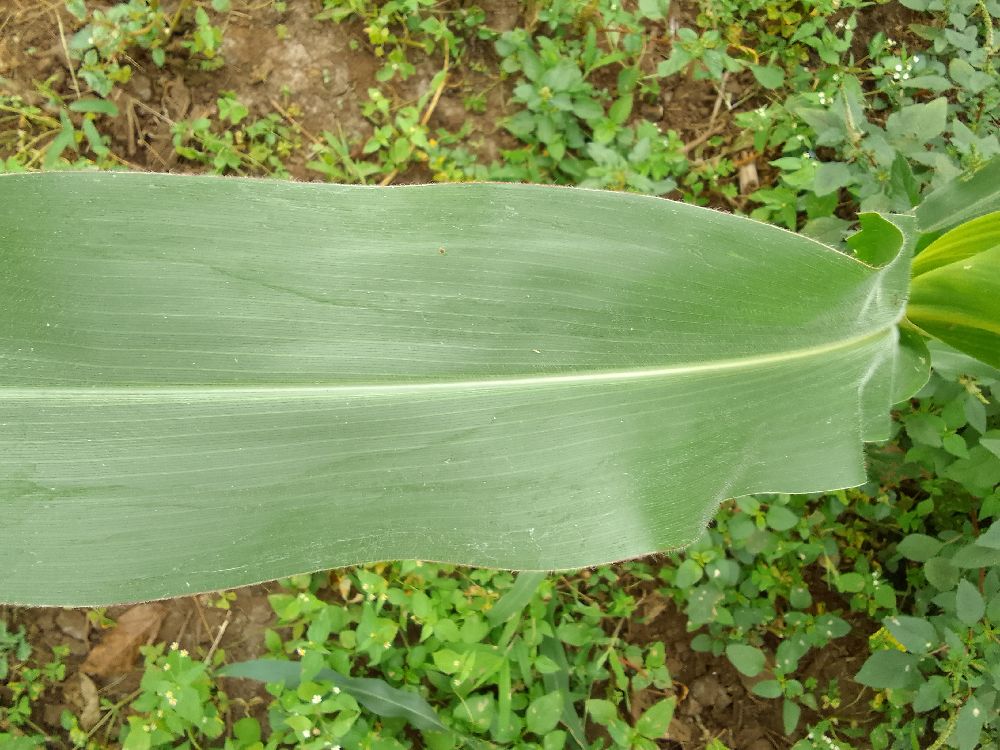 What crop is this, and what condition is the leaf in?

maize, healthy
